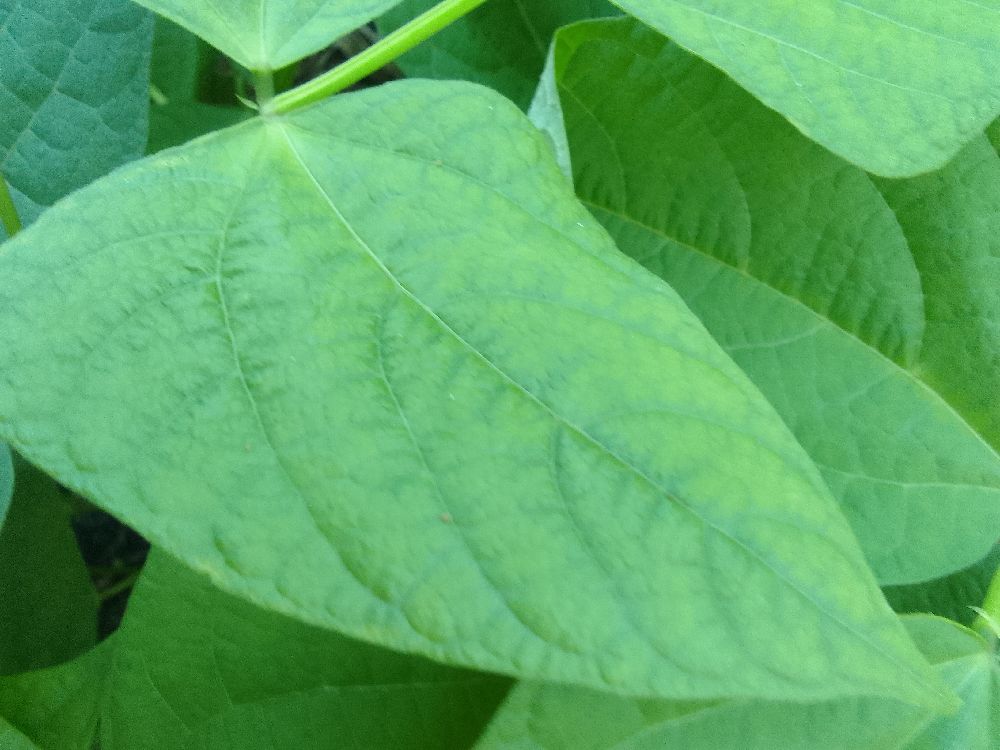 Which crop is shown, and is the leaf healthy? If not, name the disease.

common bean, healthy
